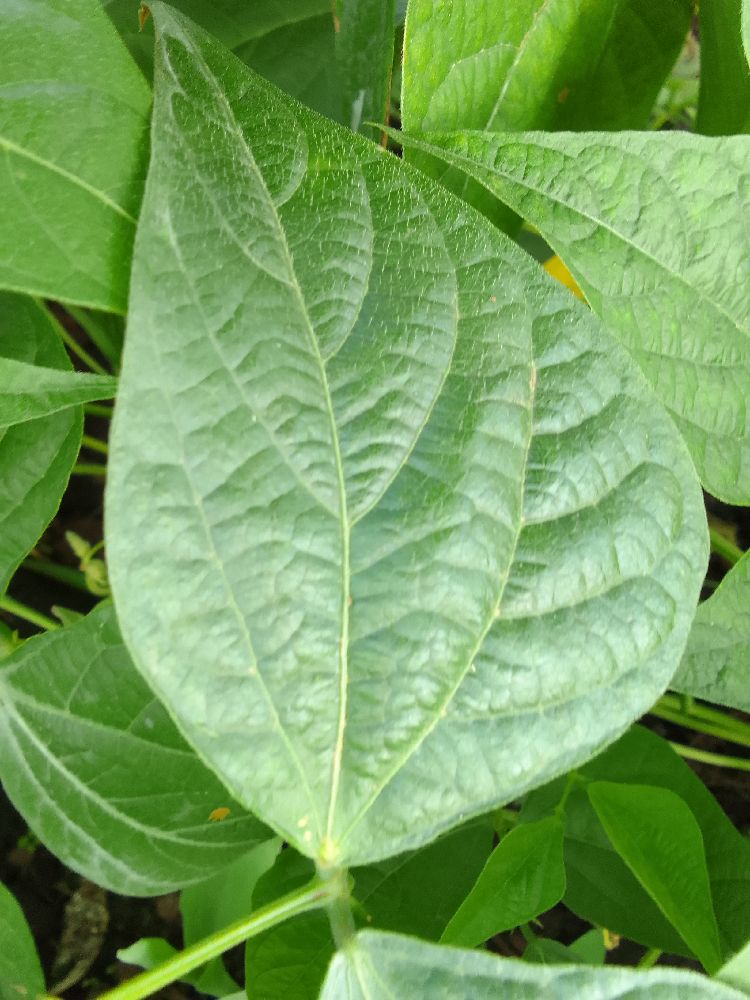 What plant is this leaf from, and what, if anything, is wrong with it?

common bean, healthy
